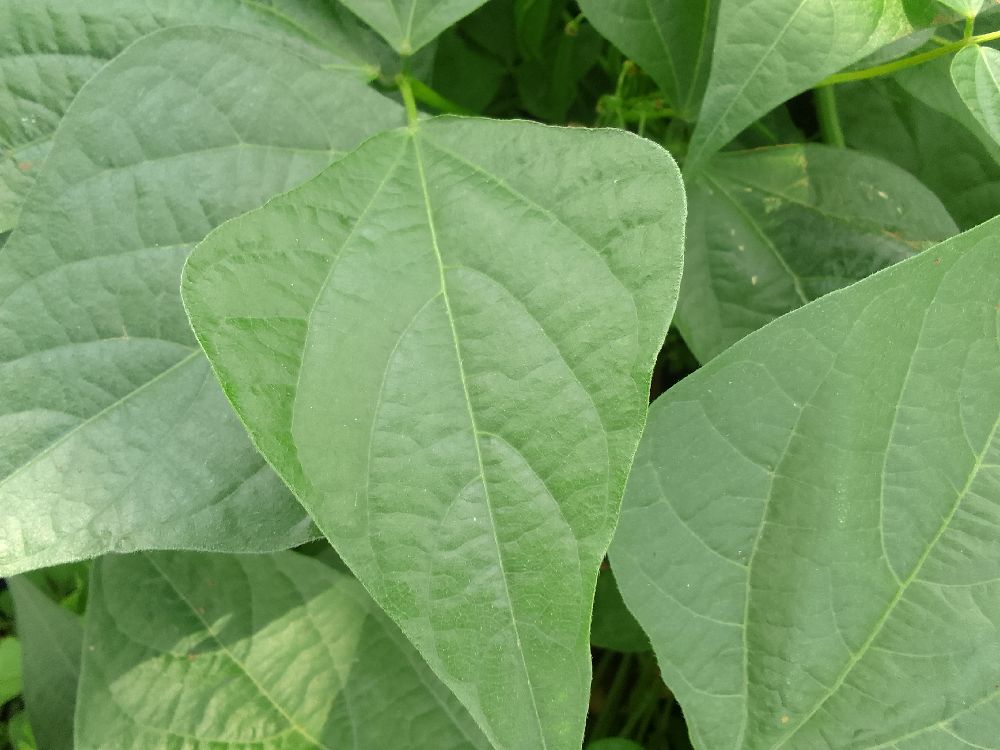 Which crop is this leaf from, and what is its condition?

common bean, healthy
